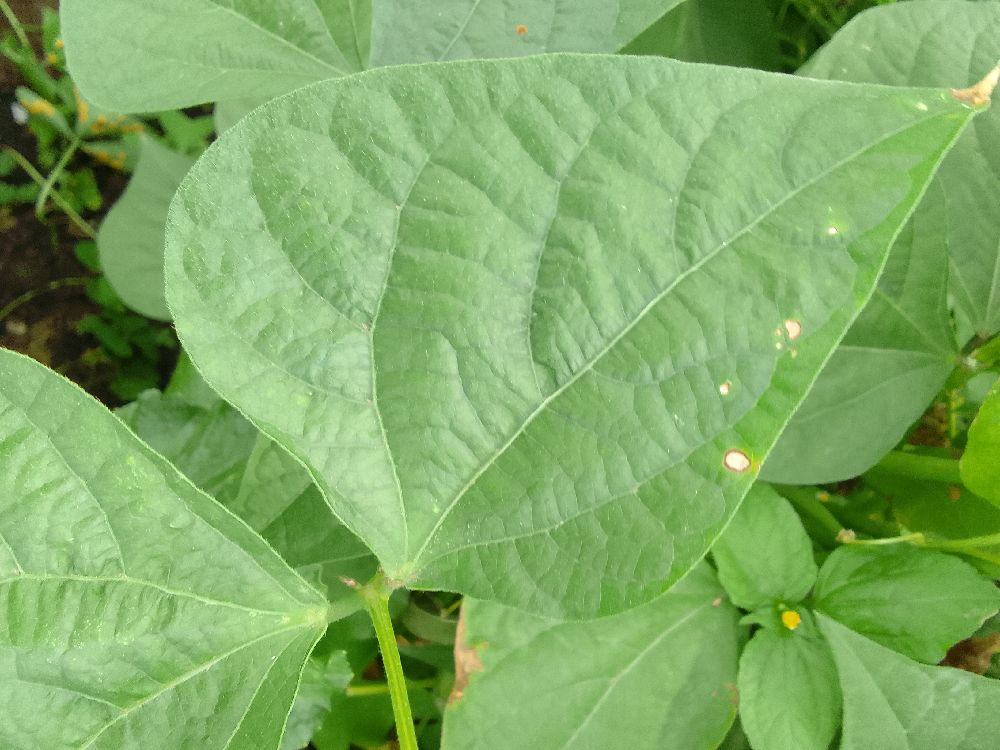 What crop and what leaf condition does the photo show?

common bean, healthy
